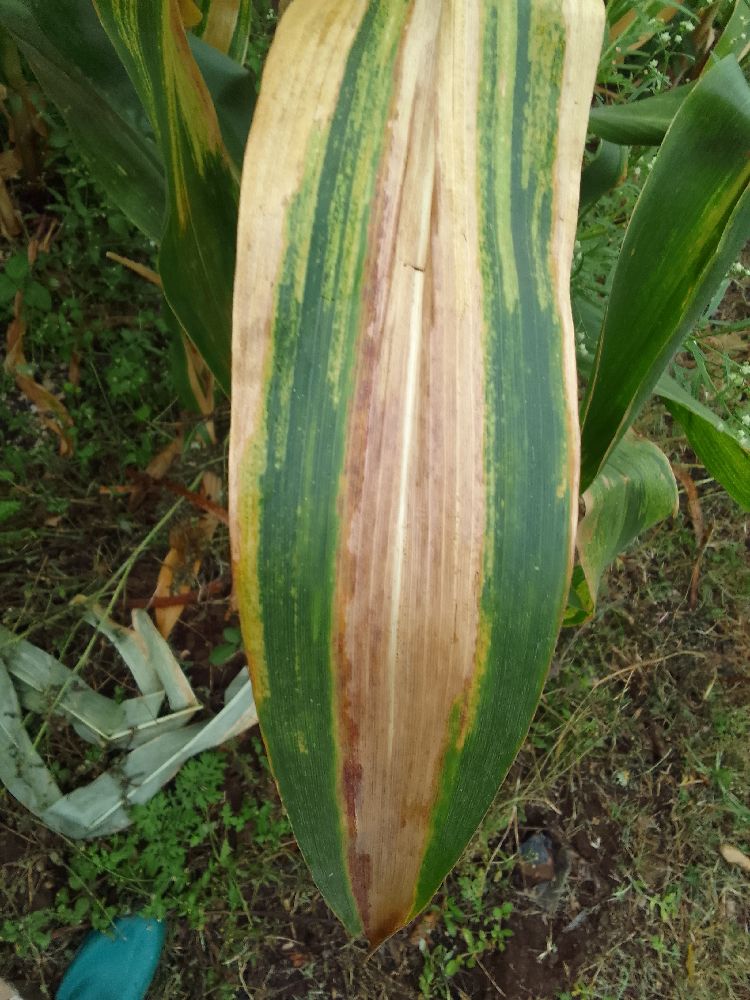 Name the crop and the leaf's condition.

maize, maize lethal necrosis
